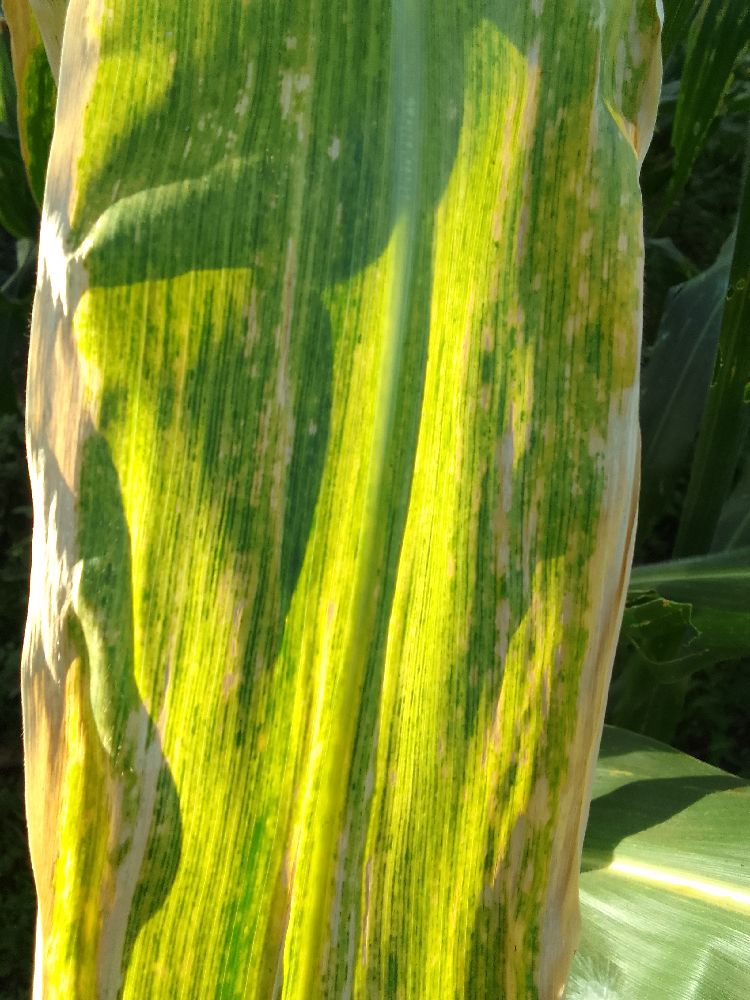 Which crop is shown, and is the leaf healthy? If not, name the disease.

maize, maize lethal necrosis
